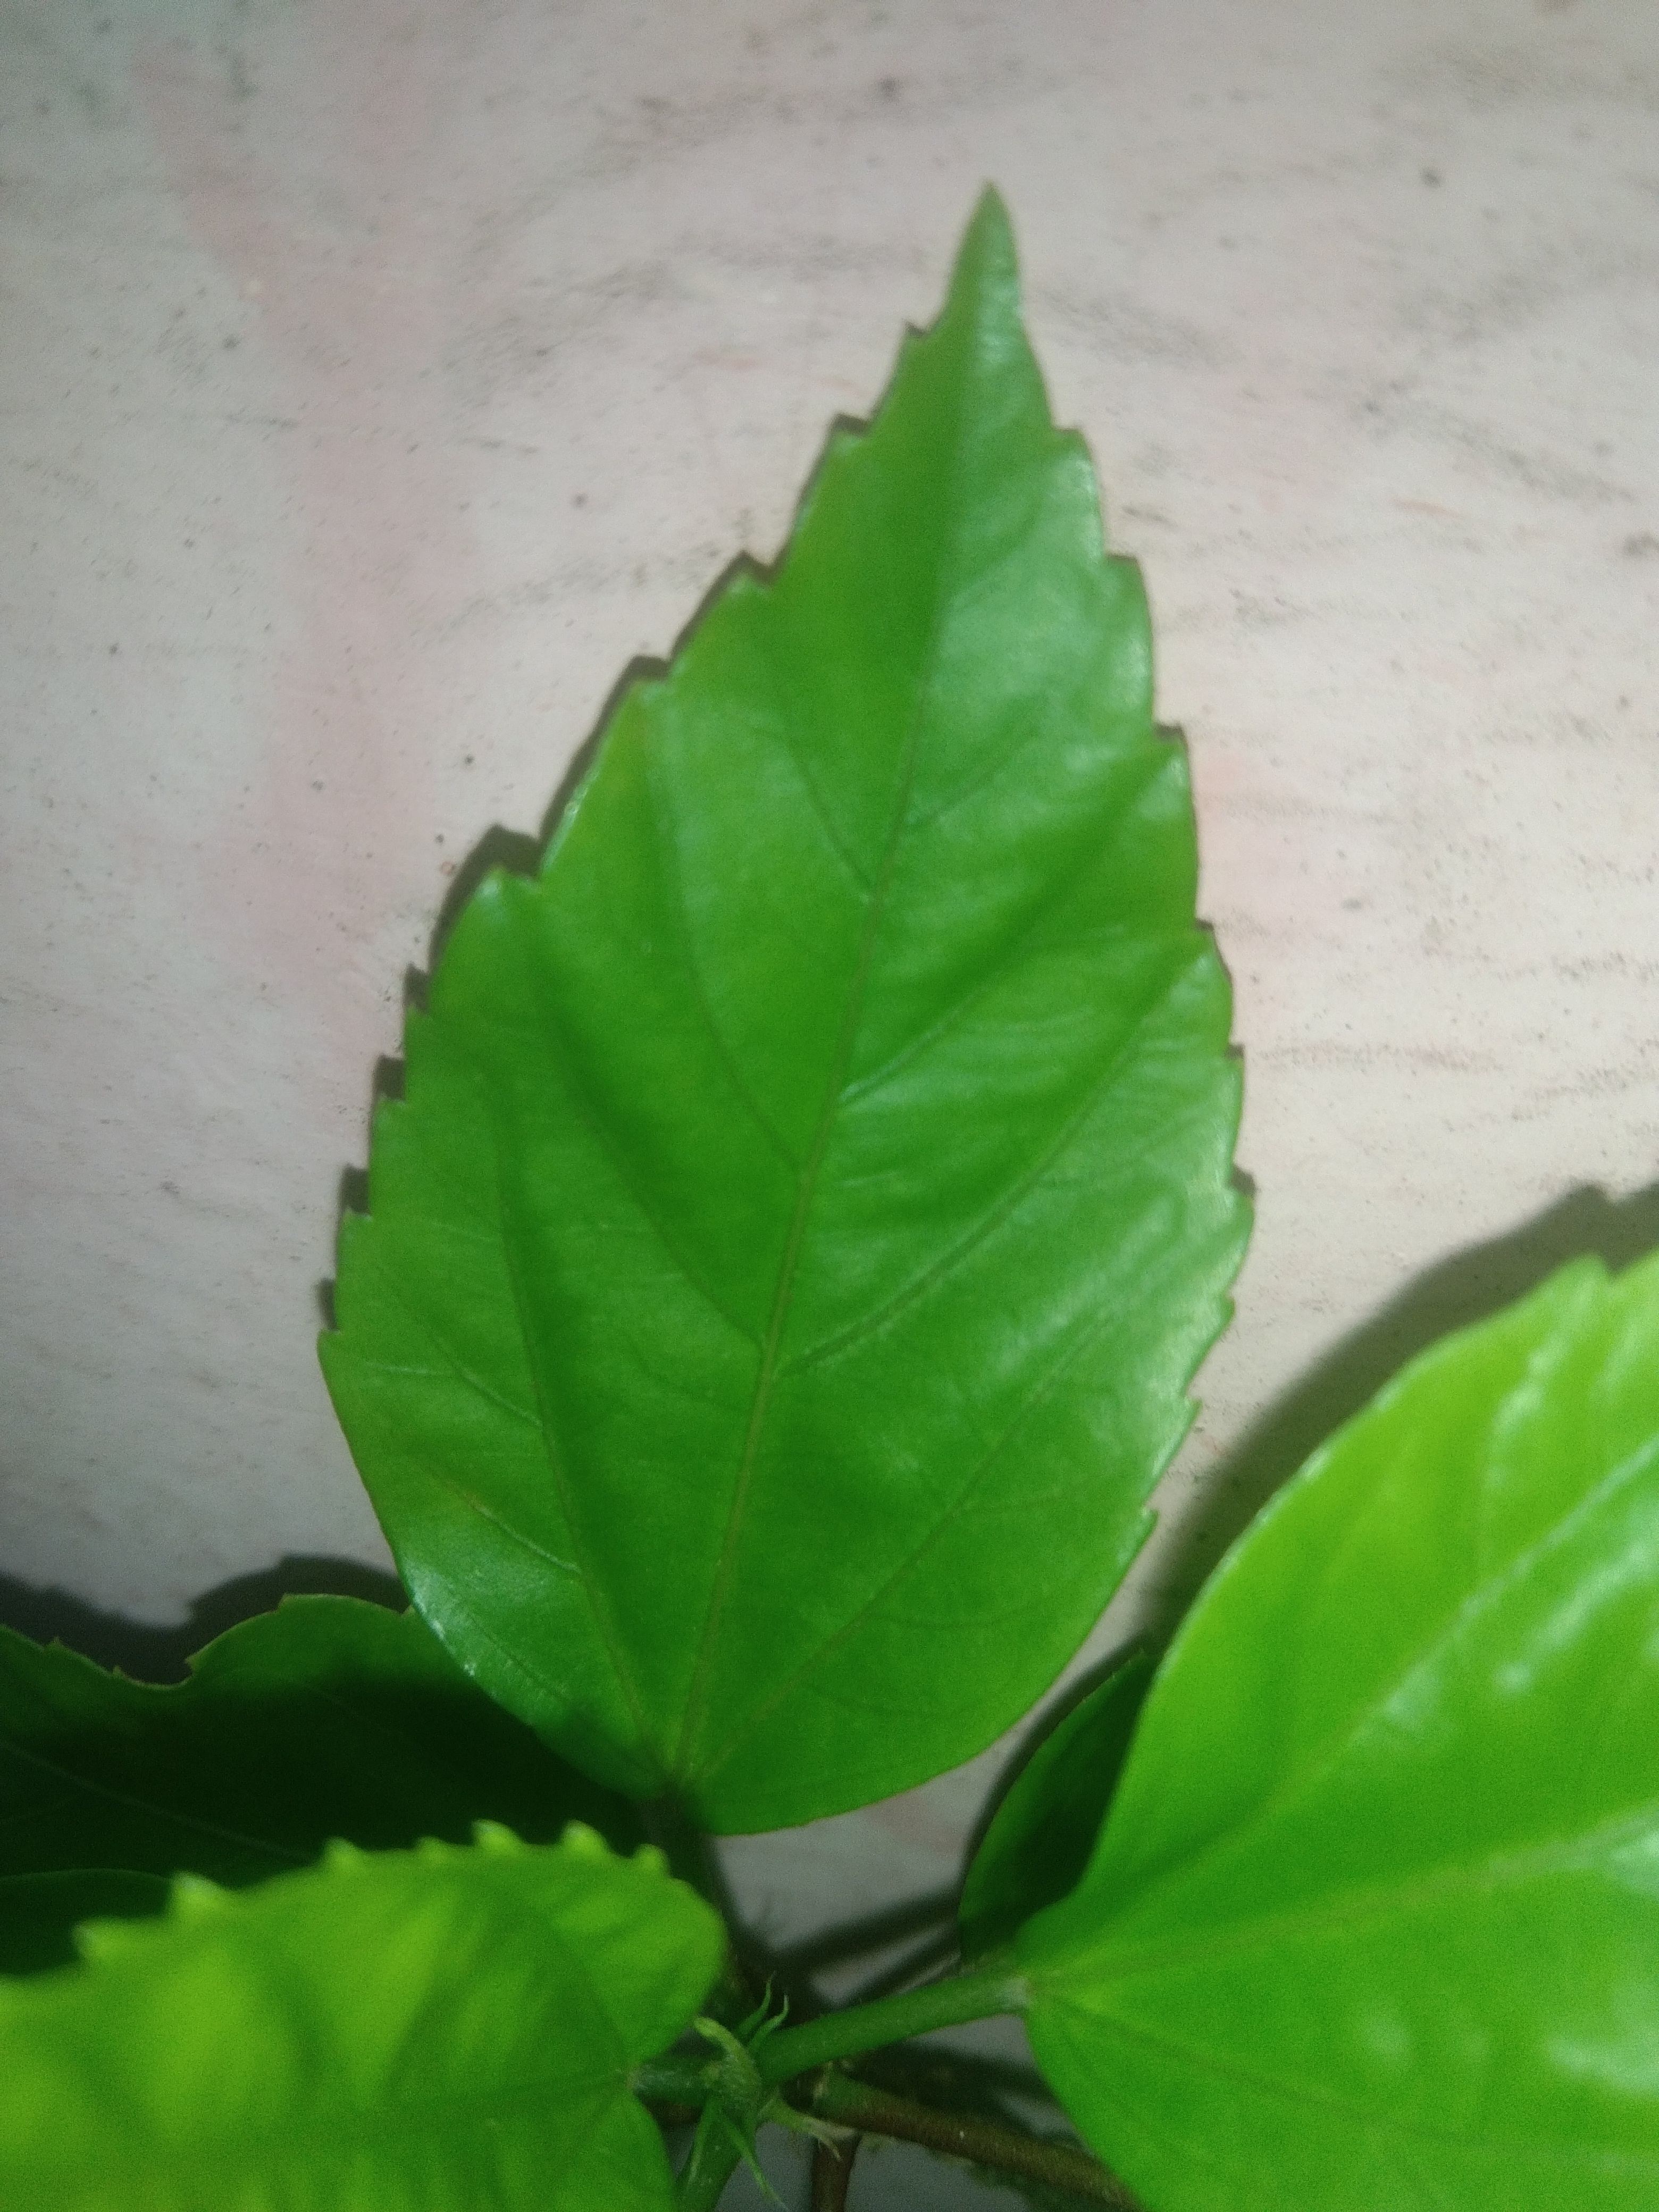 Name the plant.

hibiscus
